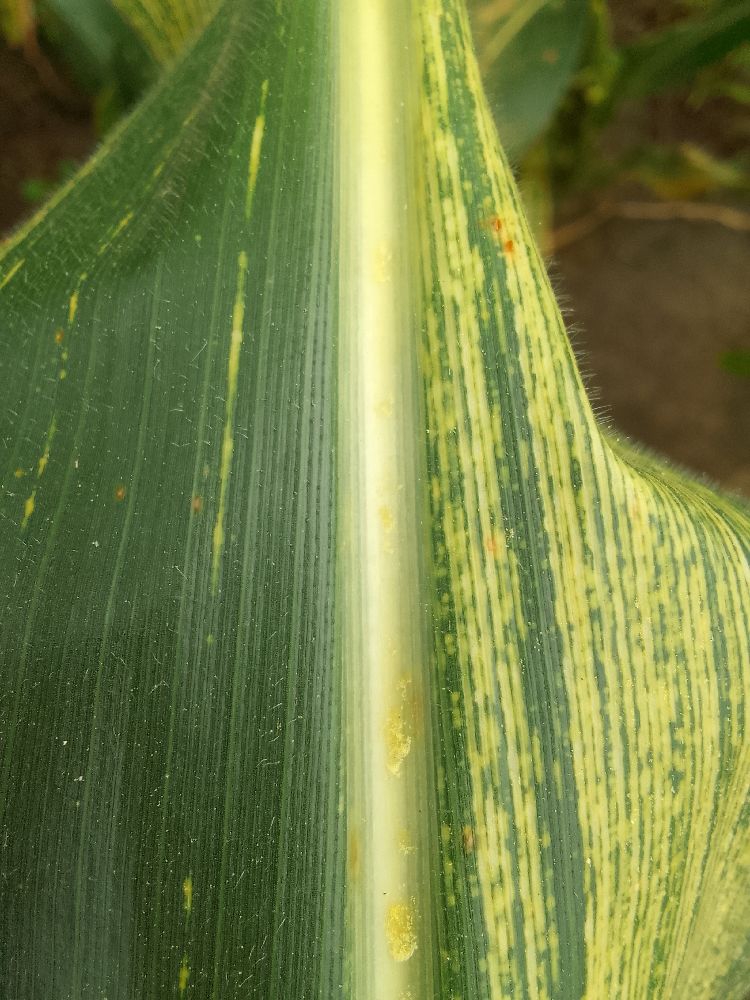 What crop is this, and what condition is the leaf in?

maize, maize streak virus
